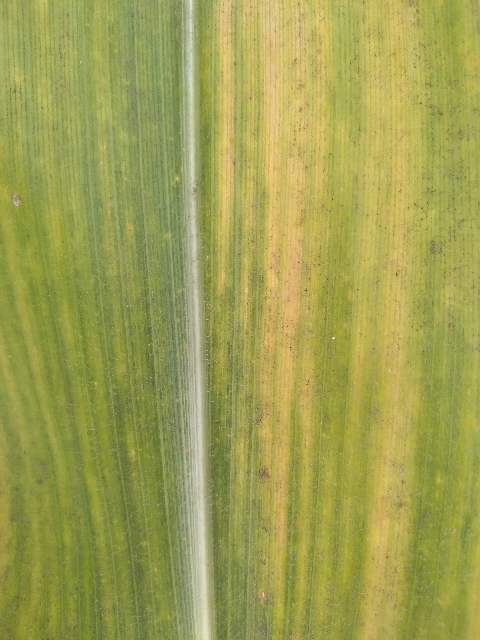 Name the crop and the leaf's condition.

maize, maize lethal necrosis
